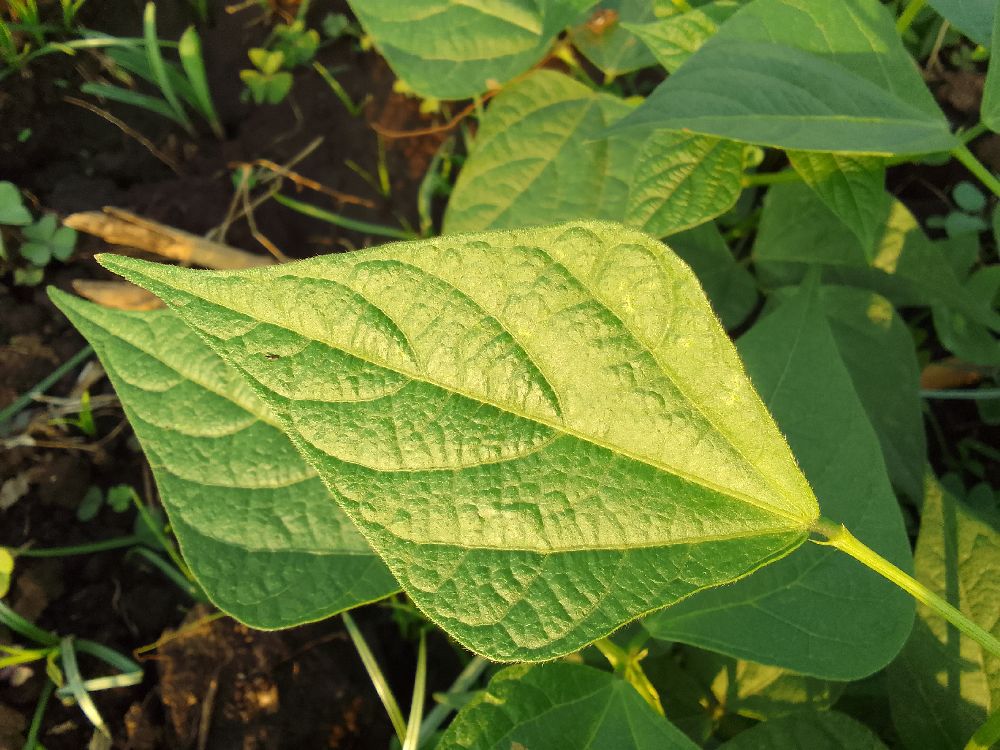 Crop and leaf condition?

common bean, healthy
